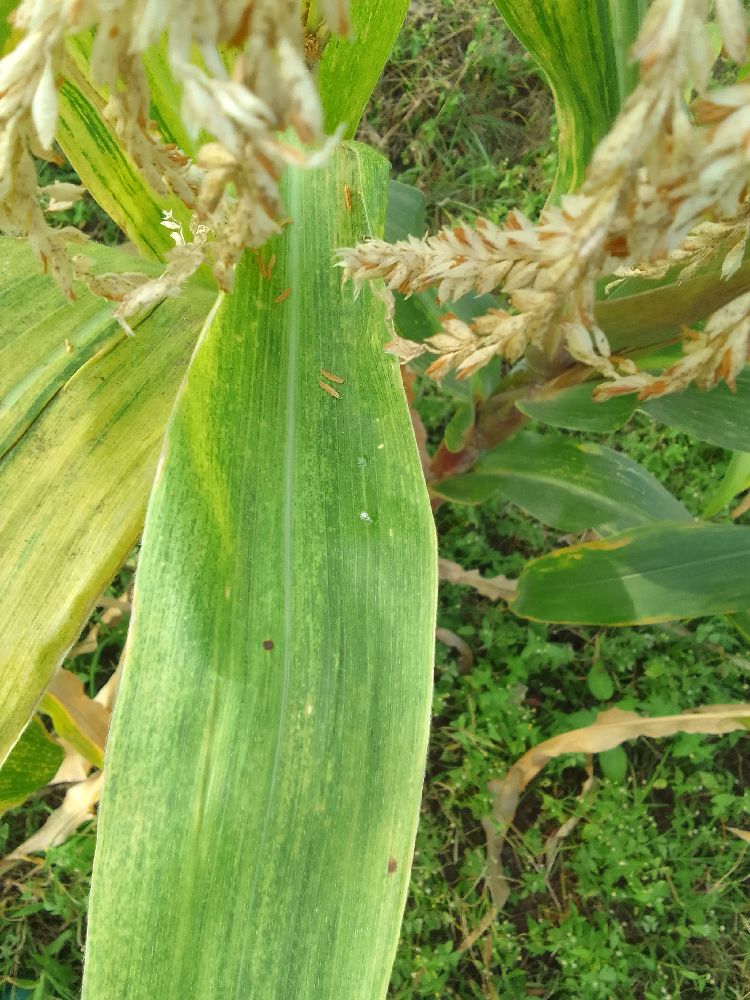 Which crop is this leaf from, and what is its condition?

maize, maize lethal necrosis
